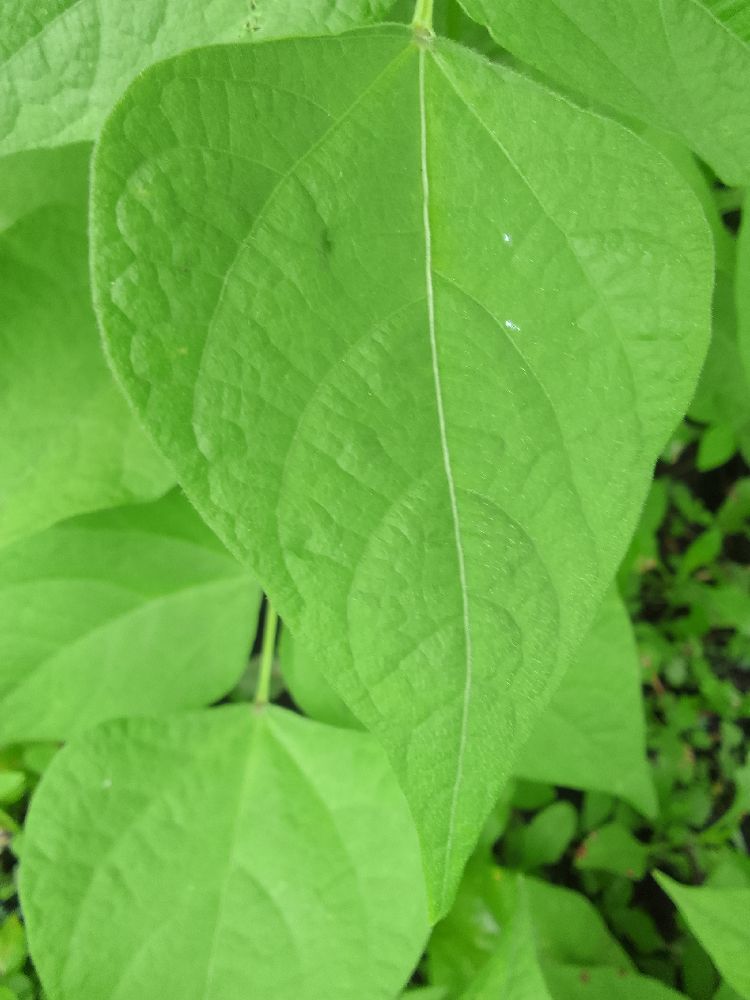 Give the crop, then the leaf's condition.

common bean, healthy
